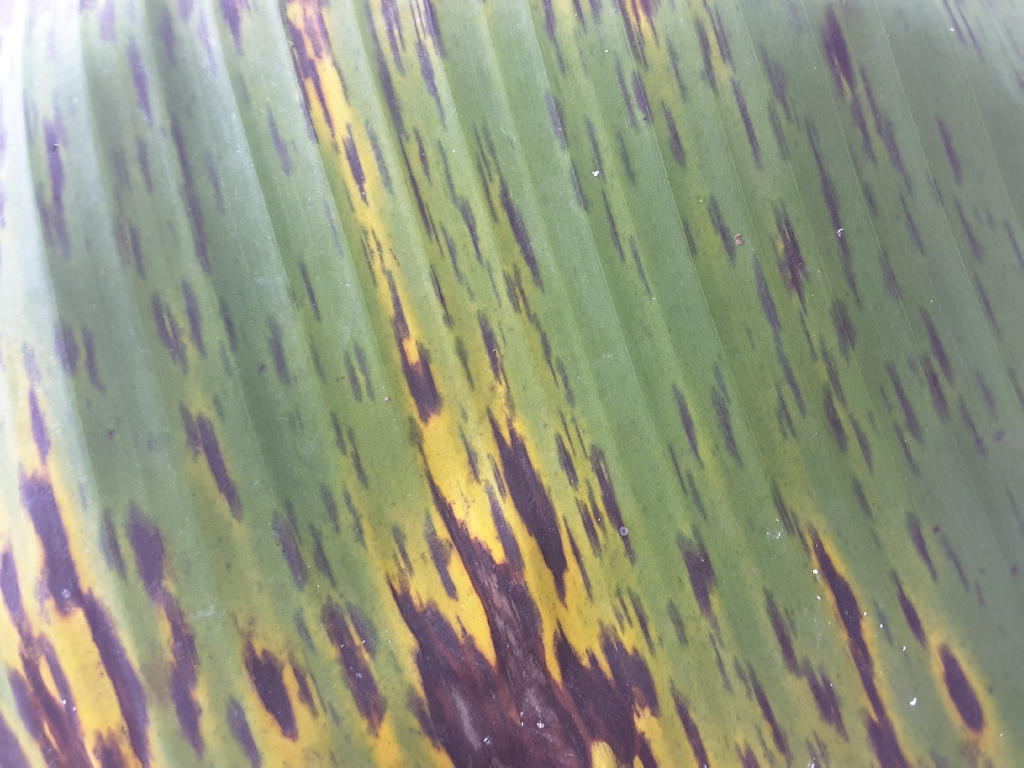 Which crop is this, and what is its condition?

banana, black sigatoka
